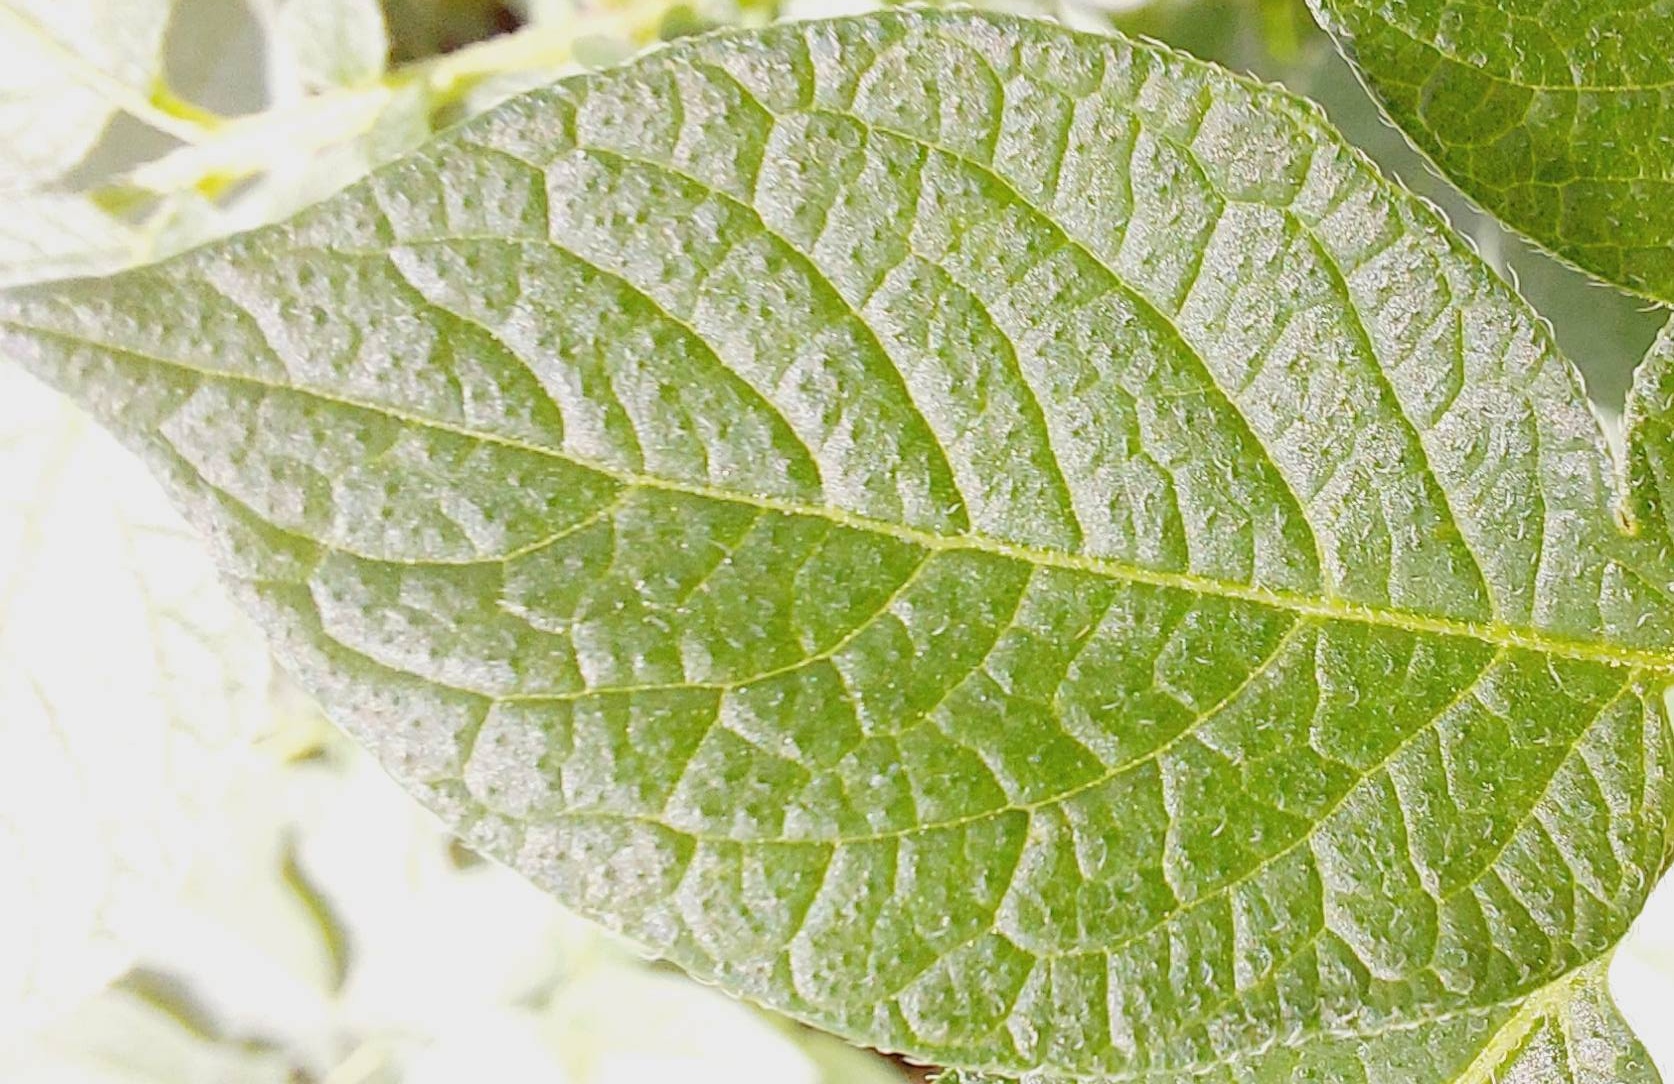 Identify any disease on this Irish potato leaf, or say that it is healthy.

healthy
